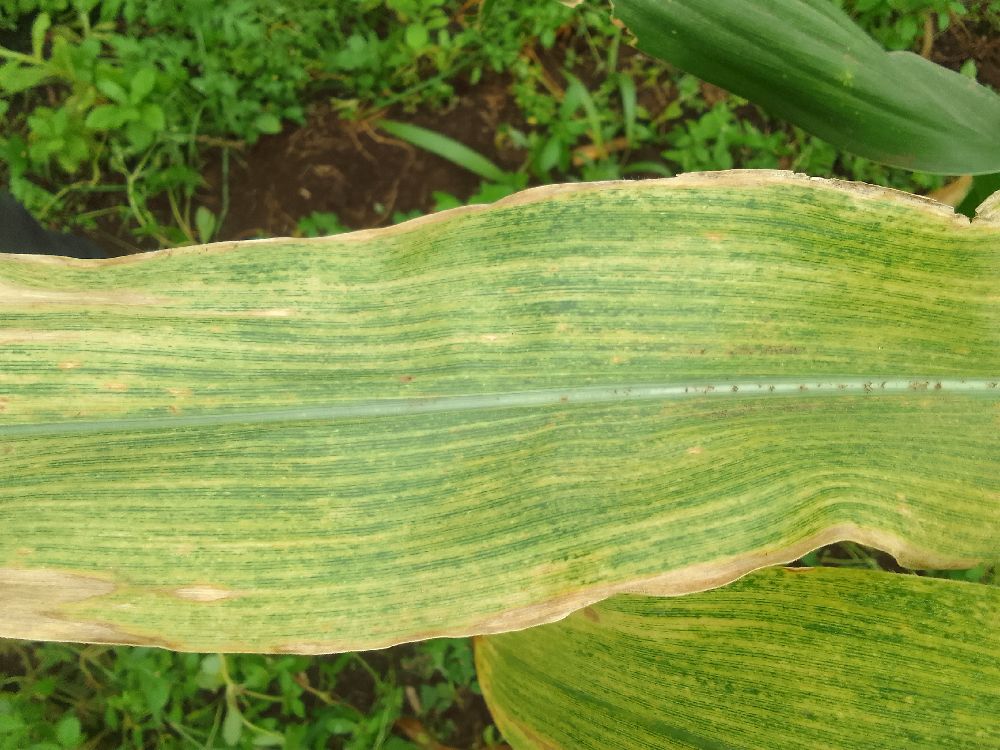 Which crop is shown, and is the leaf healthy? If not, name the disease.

maize, maize lethal necrosis
